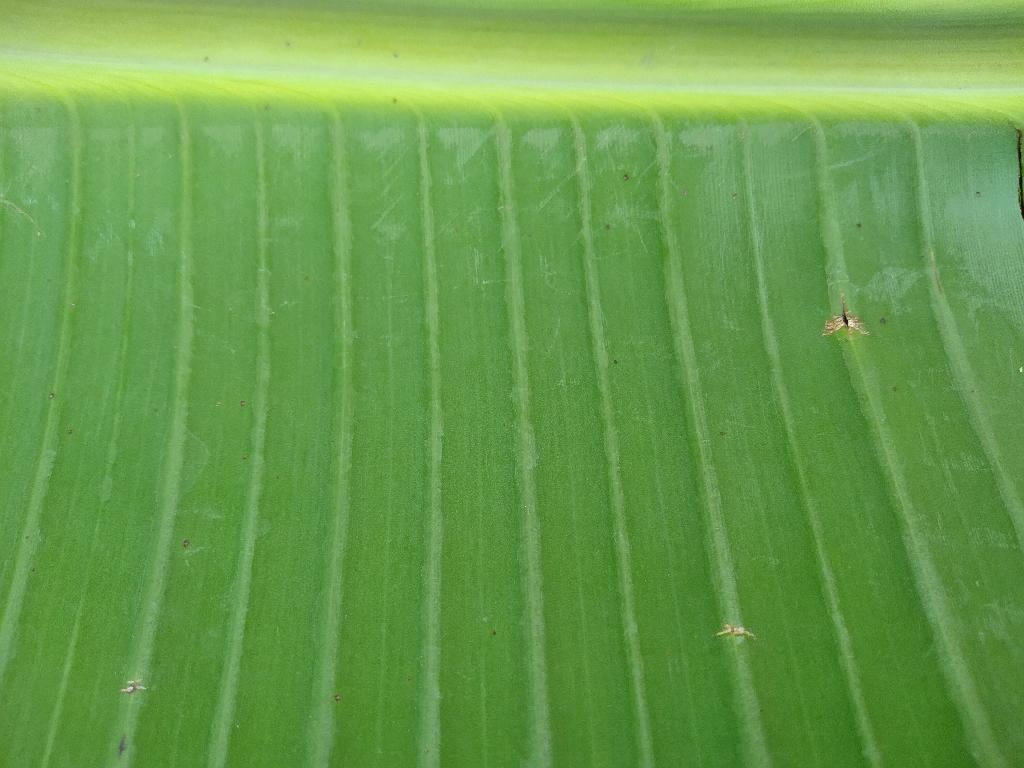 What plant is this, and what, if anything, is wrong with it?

banana, healthy
